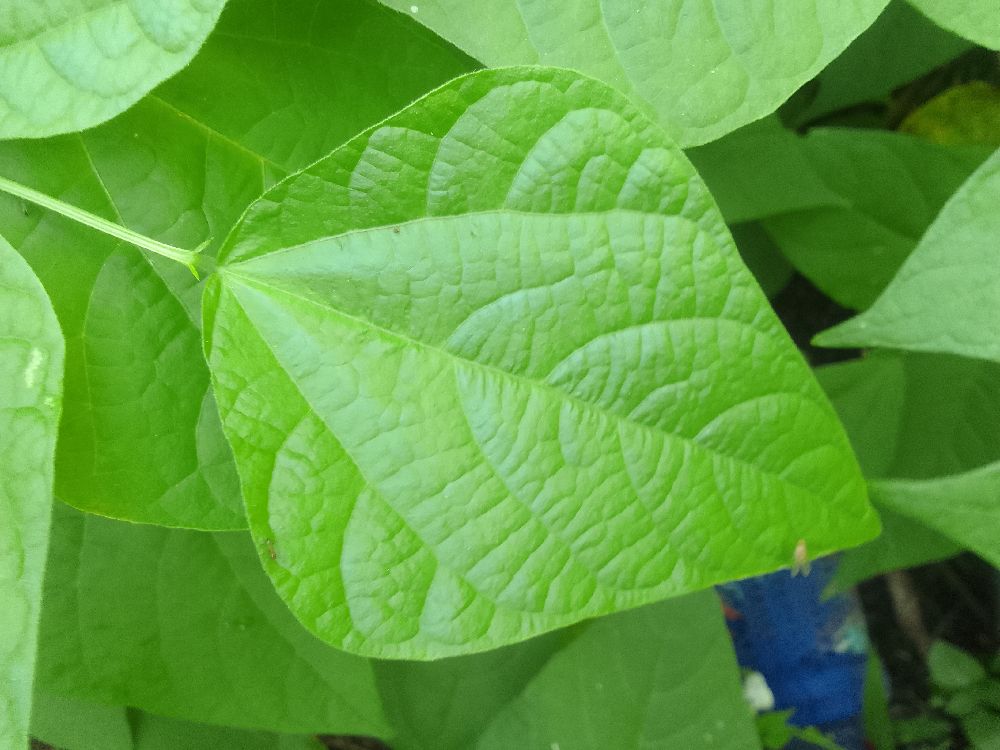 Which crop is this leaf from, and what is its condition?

common bean, healthy
